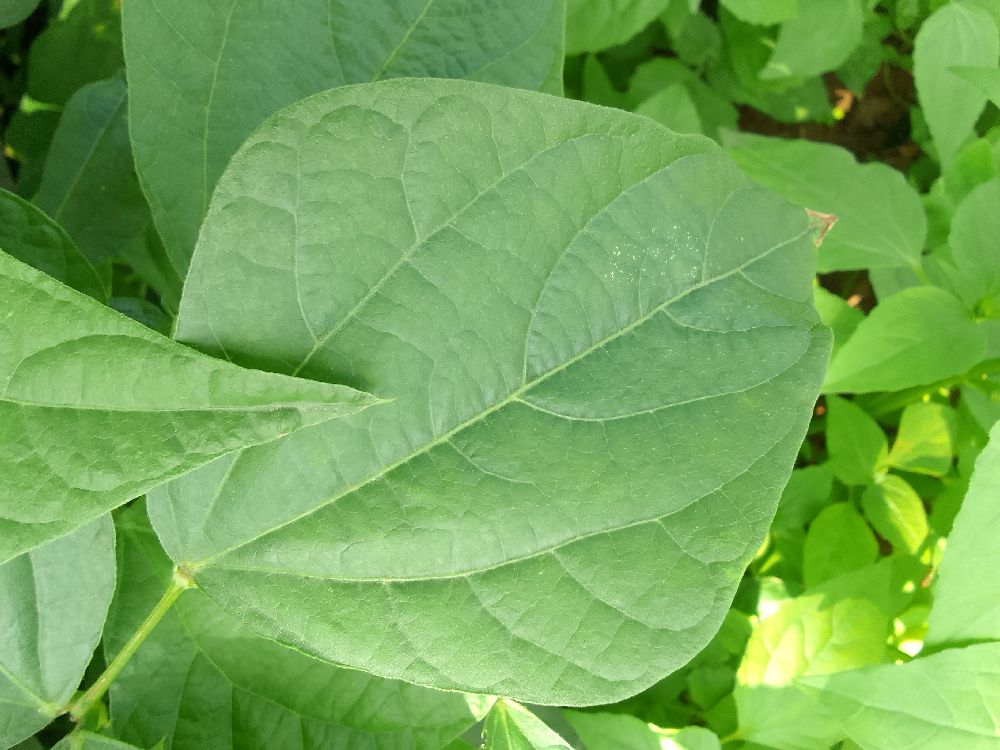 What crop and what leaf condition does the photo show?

common bean, healthy
